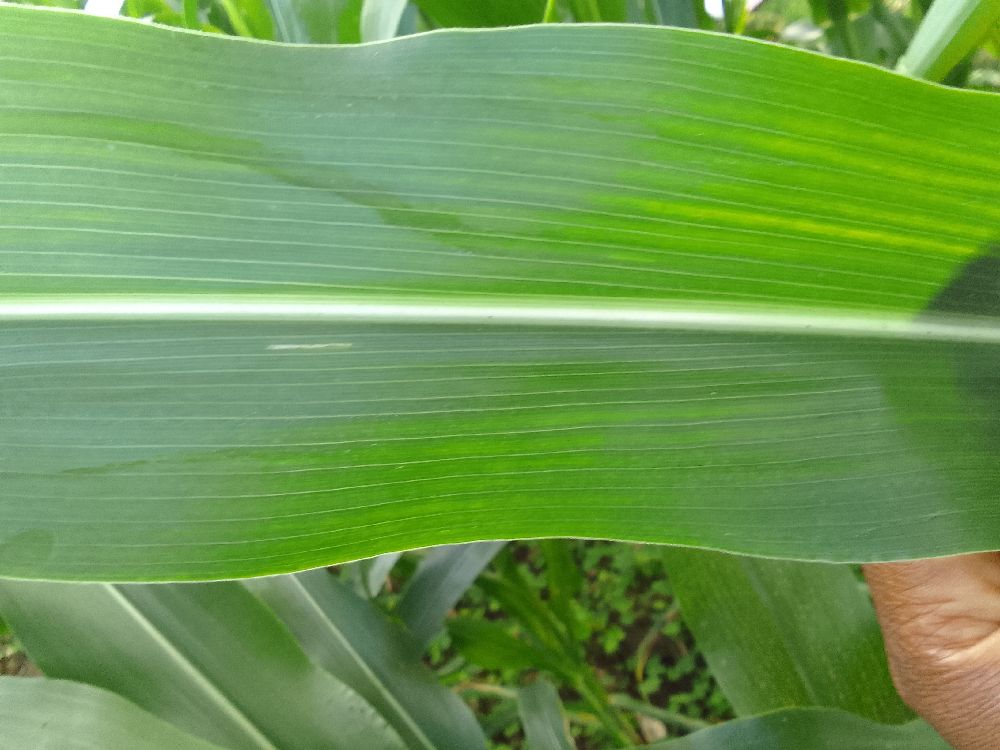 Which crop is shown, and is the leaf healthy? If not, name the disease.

maize, healthy
